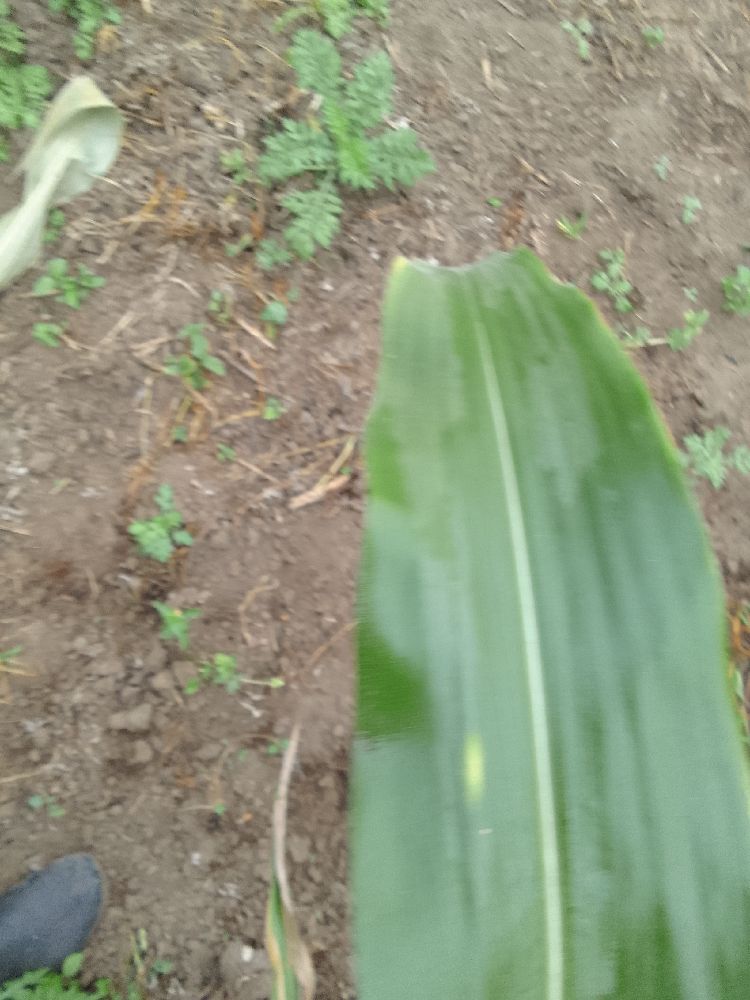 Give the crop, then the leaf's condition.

maize, healthy
